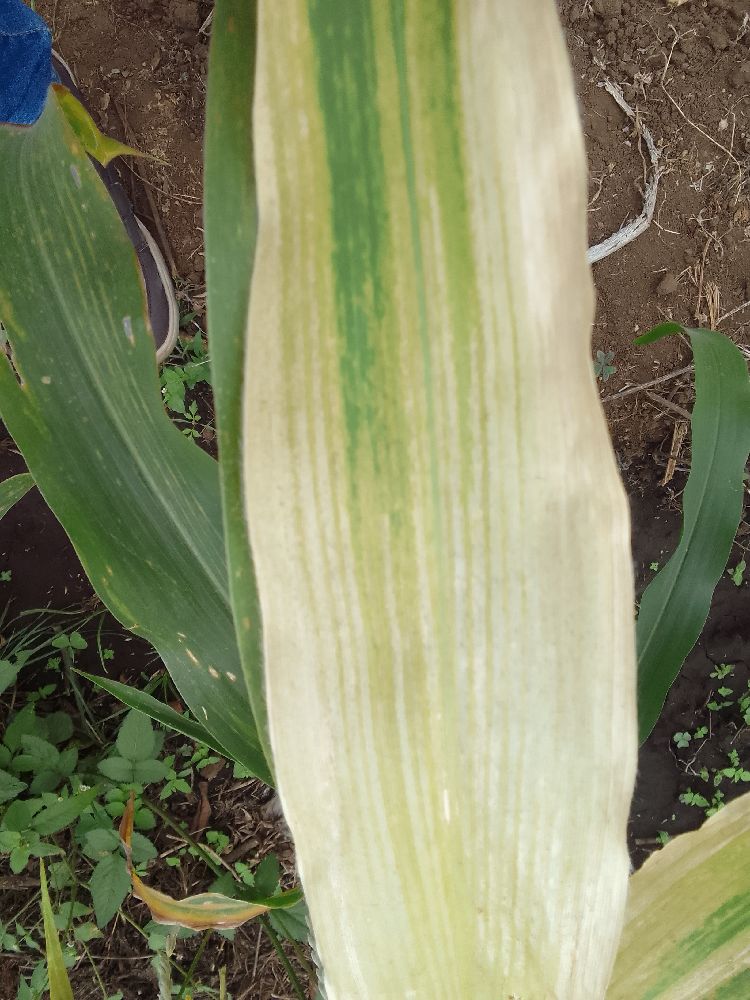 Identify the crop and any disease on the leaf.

maize, maize lethal necrosis
